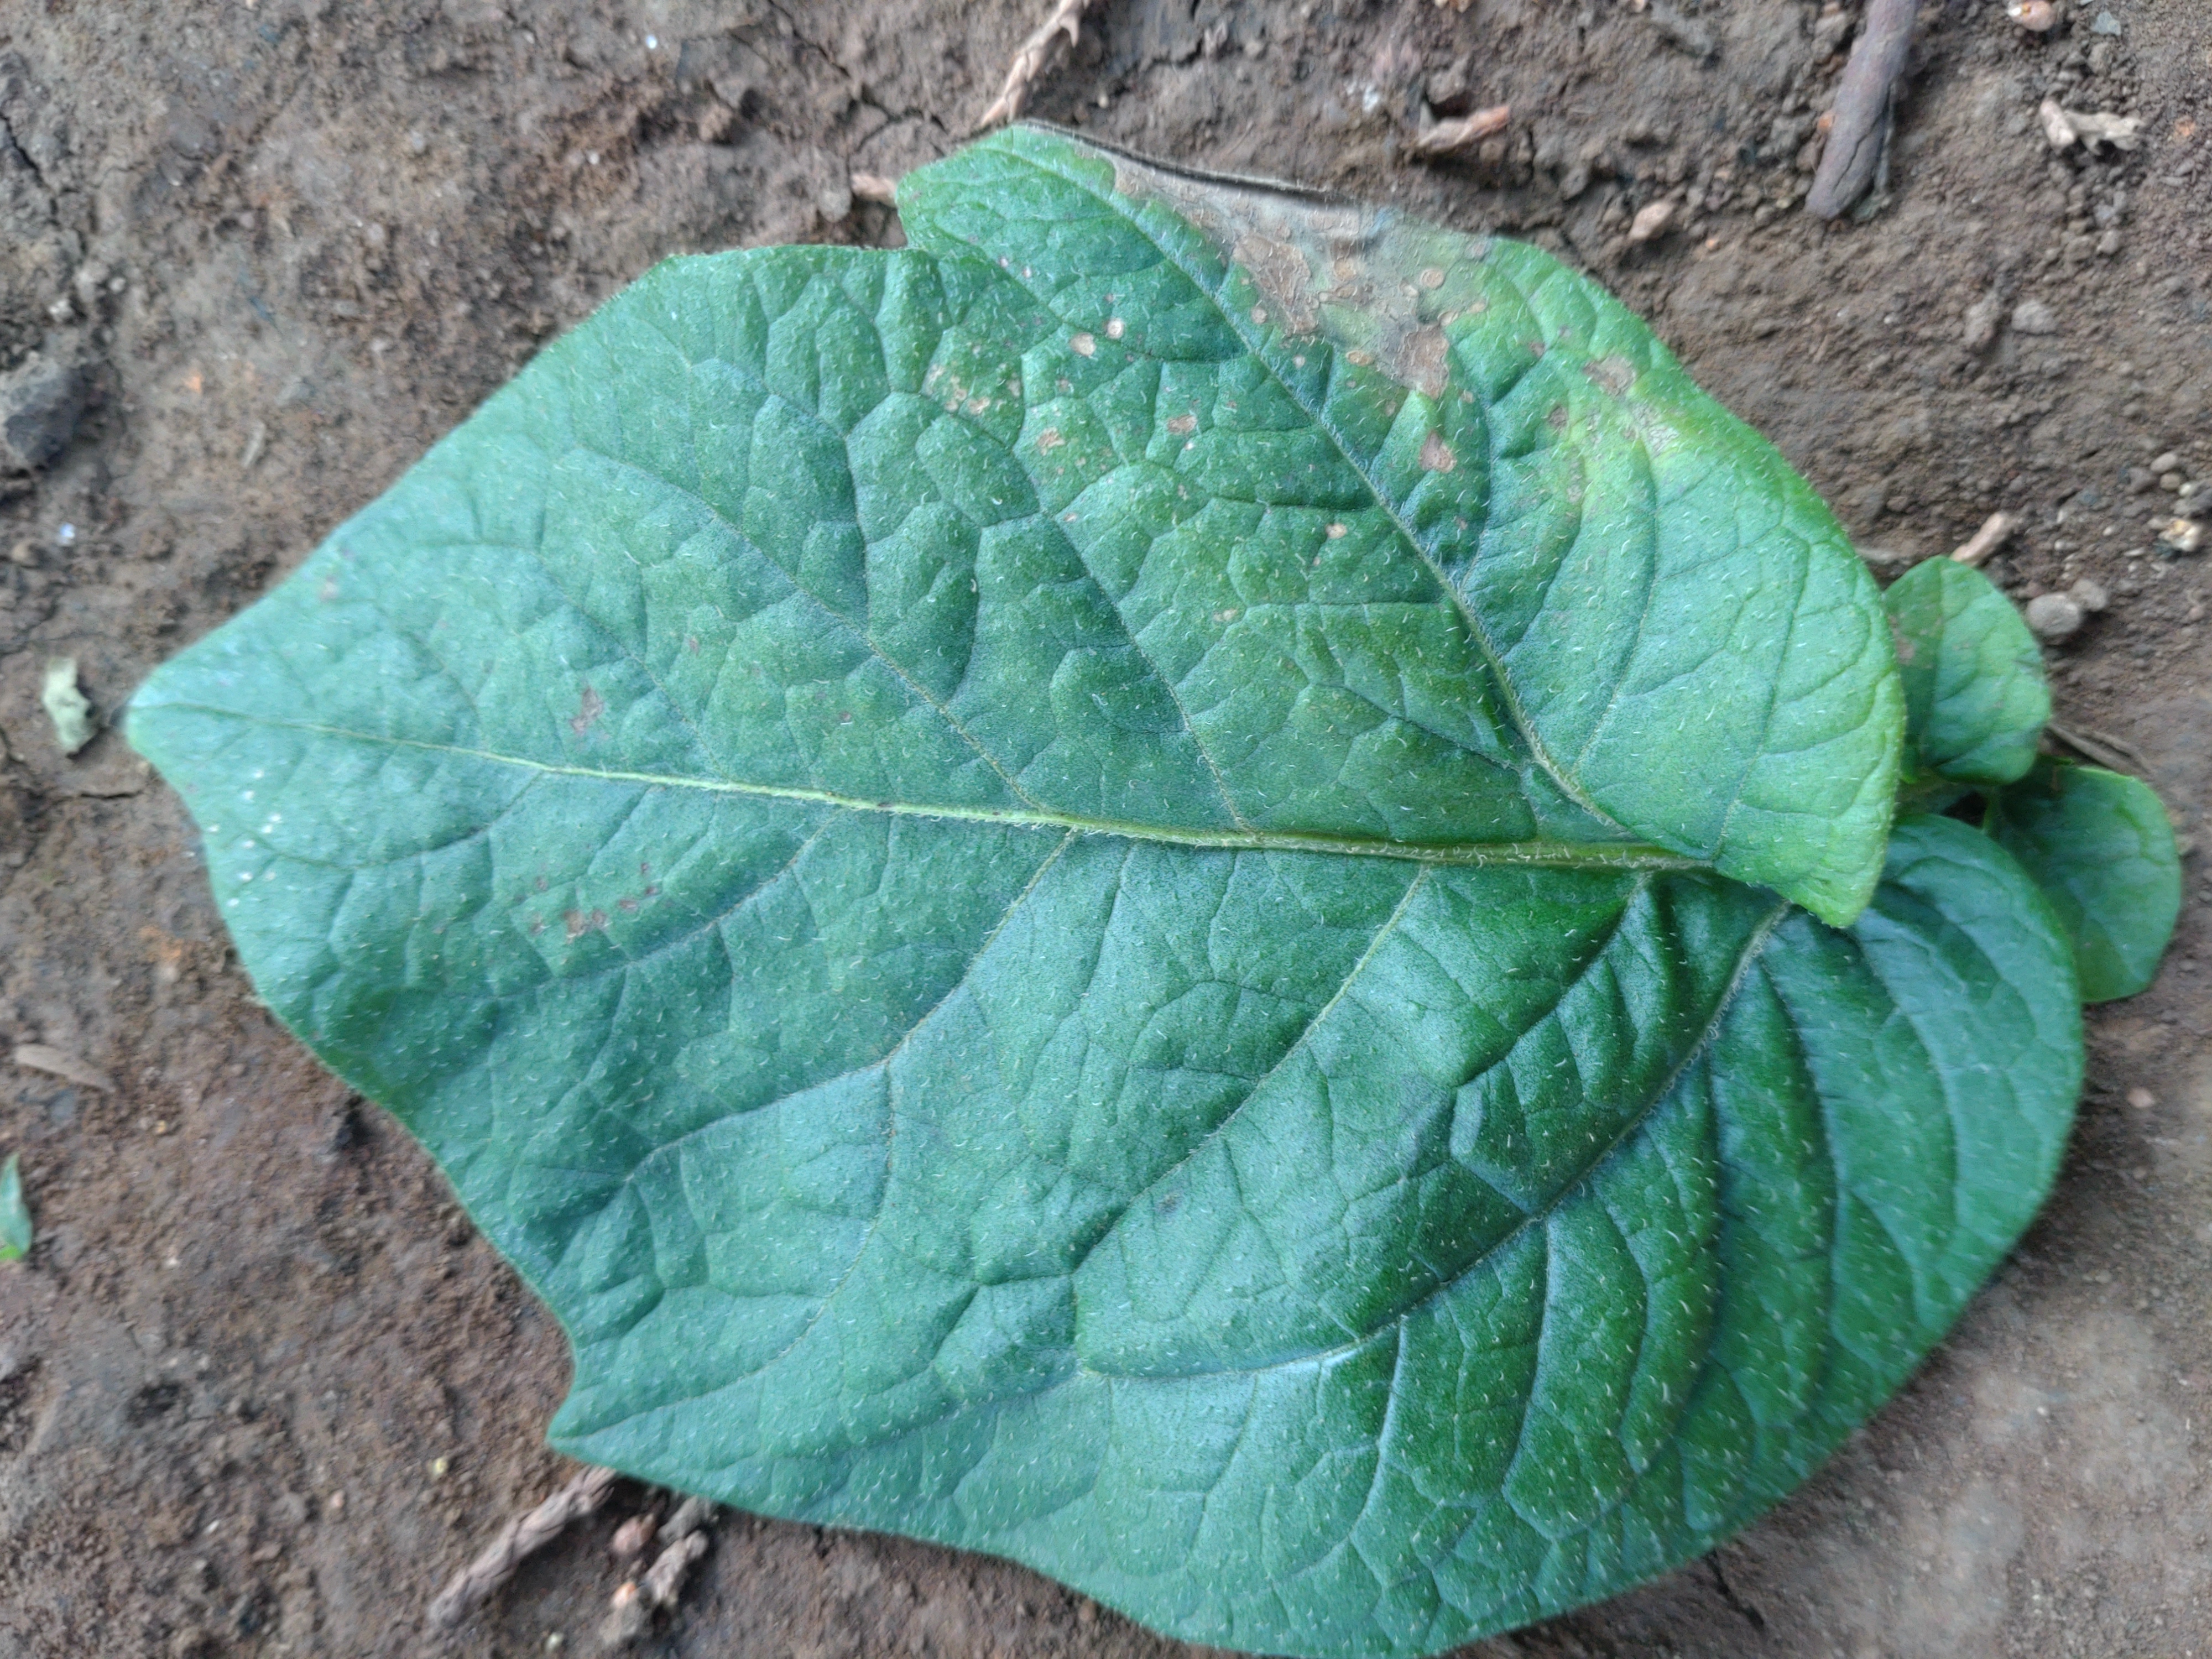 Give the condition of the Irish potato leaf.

early blight
